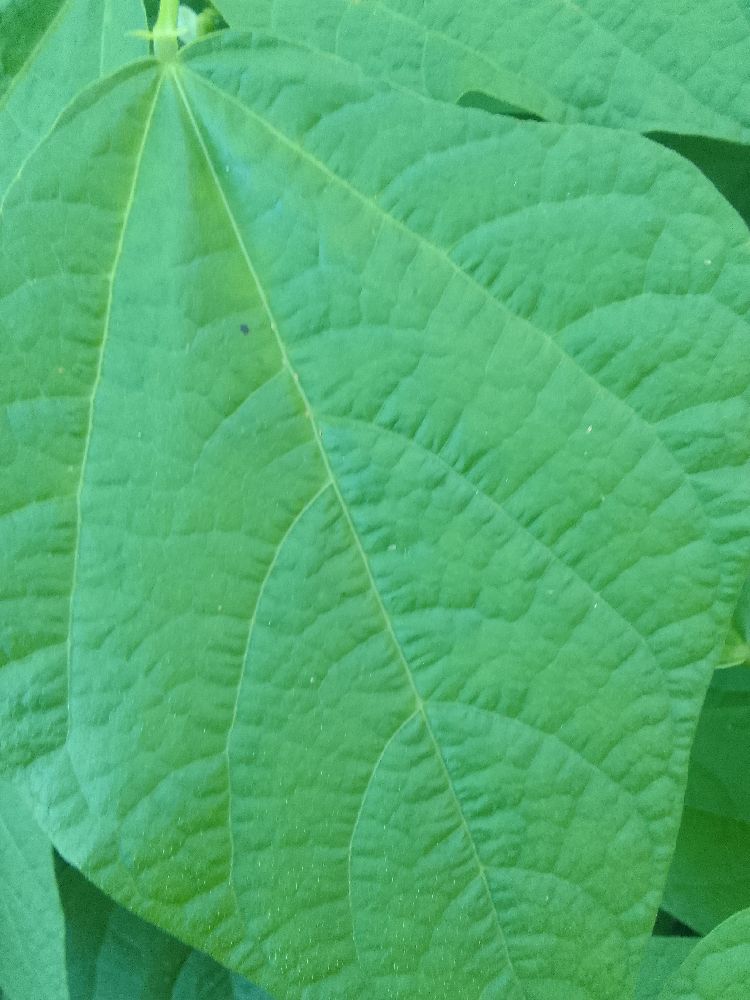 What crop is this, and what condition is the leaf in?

common bean, healthy
